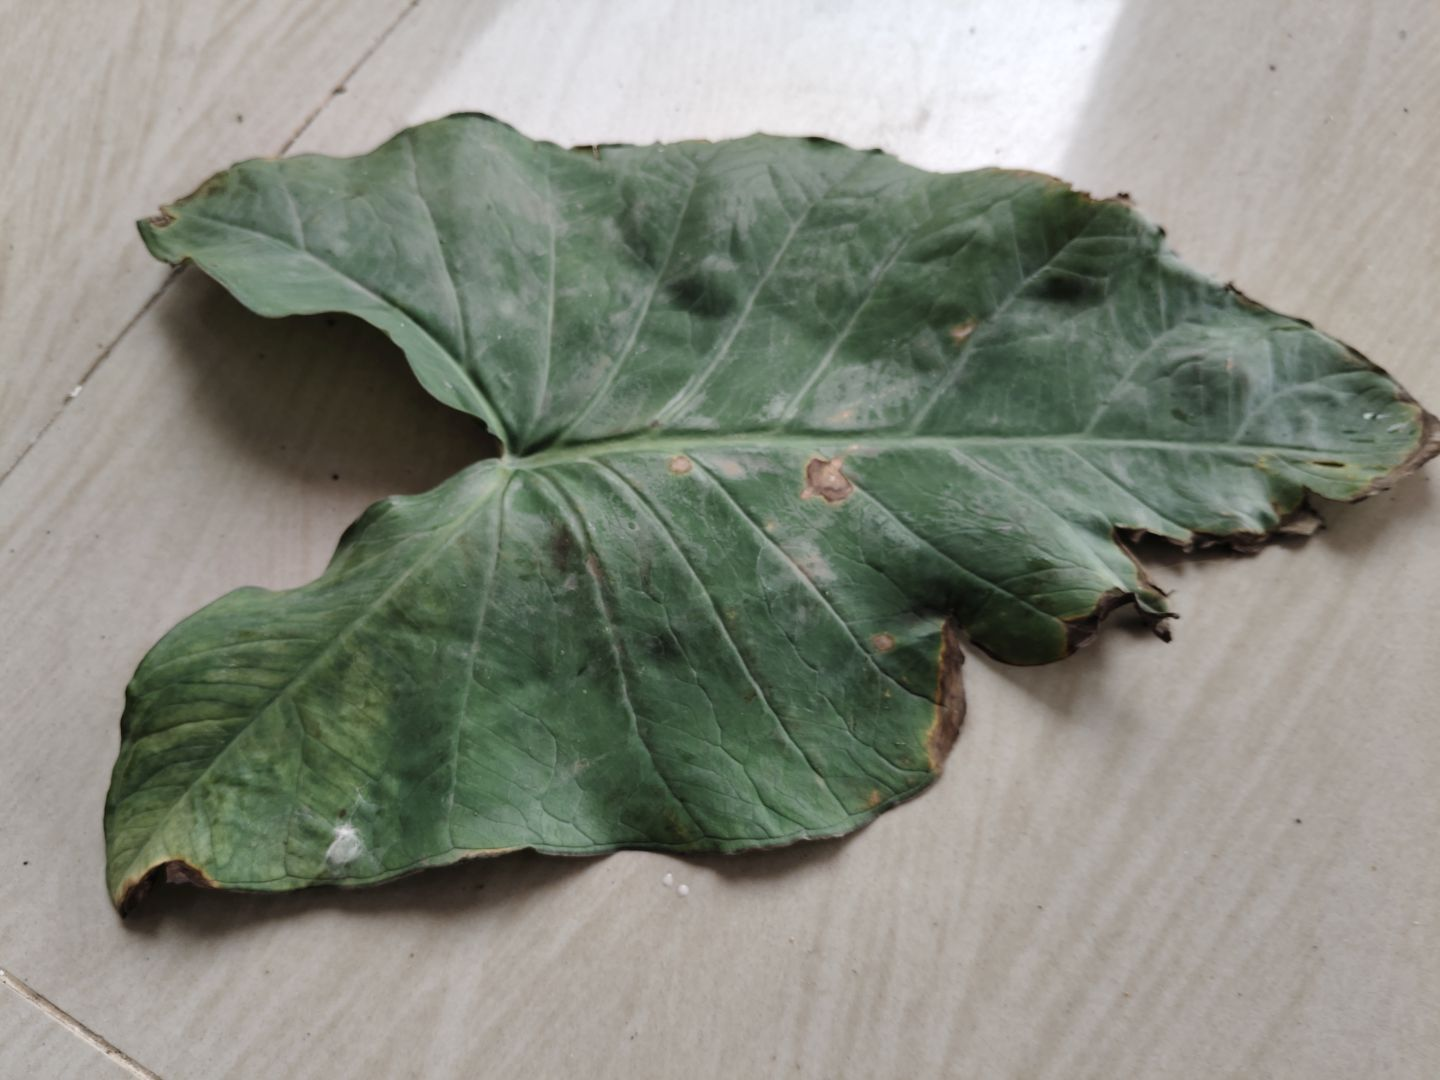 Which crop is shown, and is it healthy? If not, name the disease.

taro, leaf blight
